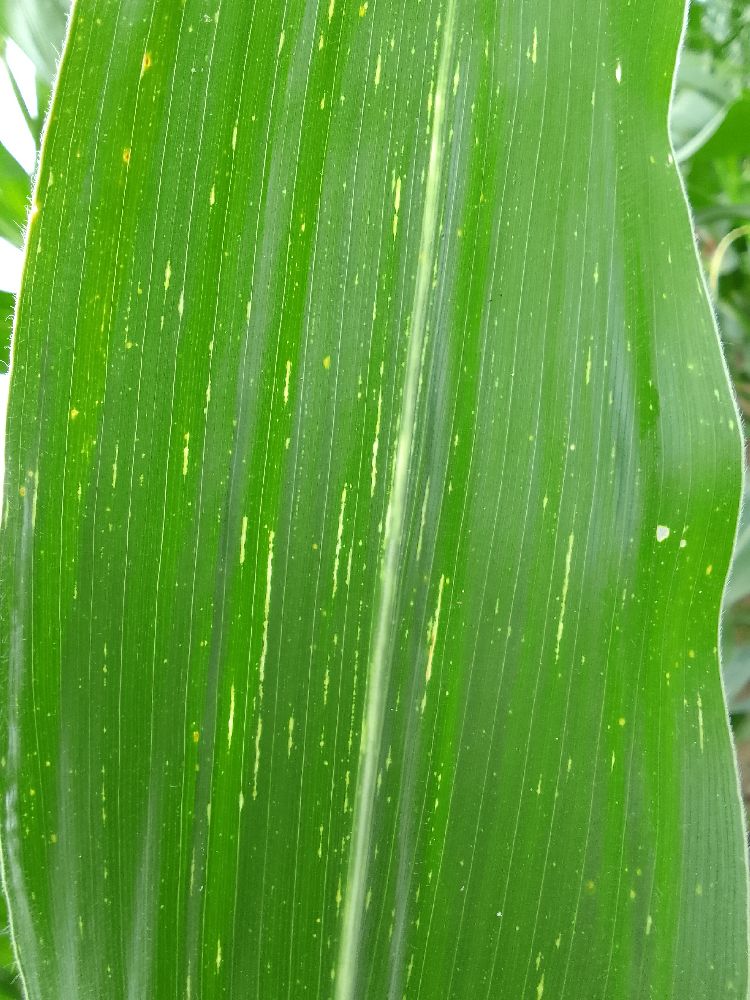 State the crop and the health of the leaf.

maize, maize streak virus
